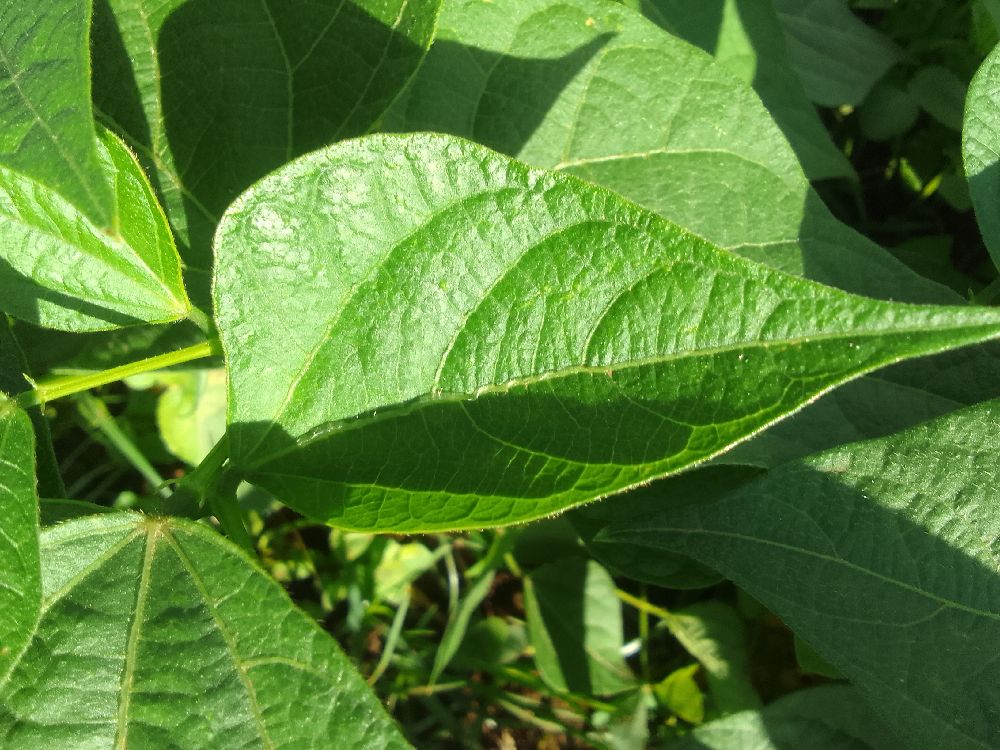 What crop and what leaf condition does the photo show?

common bean, healthy
